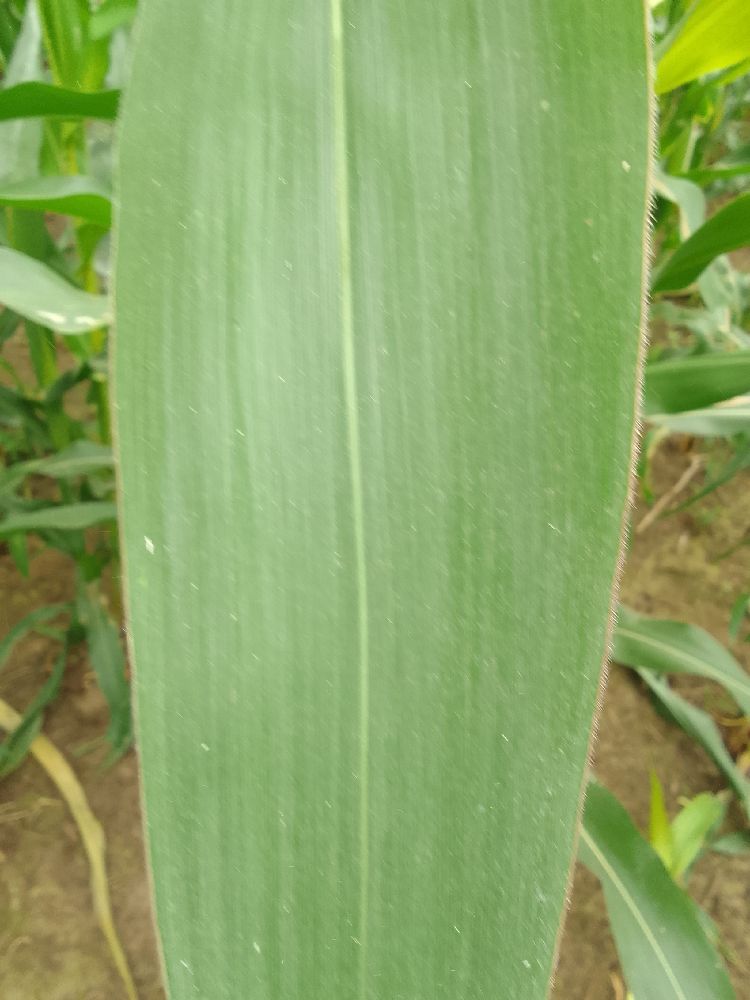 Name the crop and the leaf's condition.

maize, healthy
